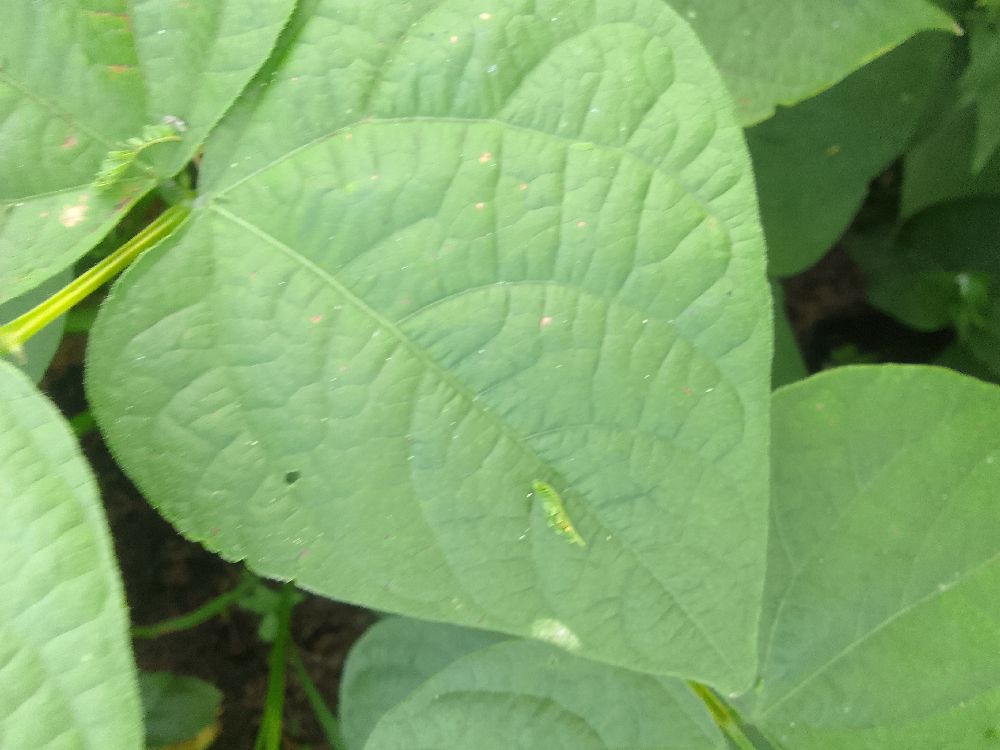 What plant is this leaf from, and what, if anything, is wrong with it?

common bean, healthy
